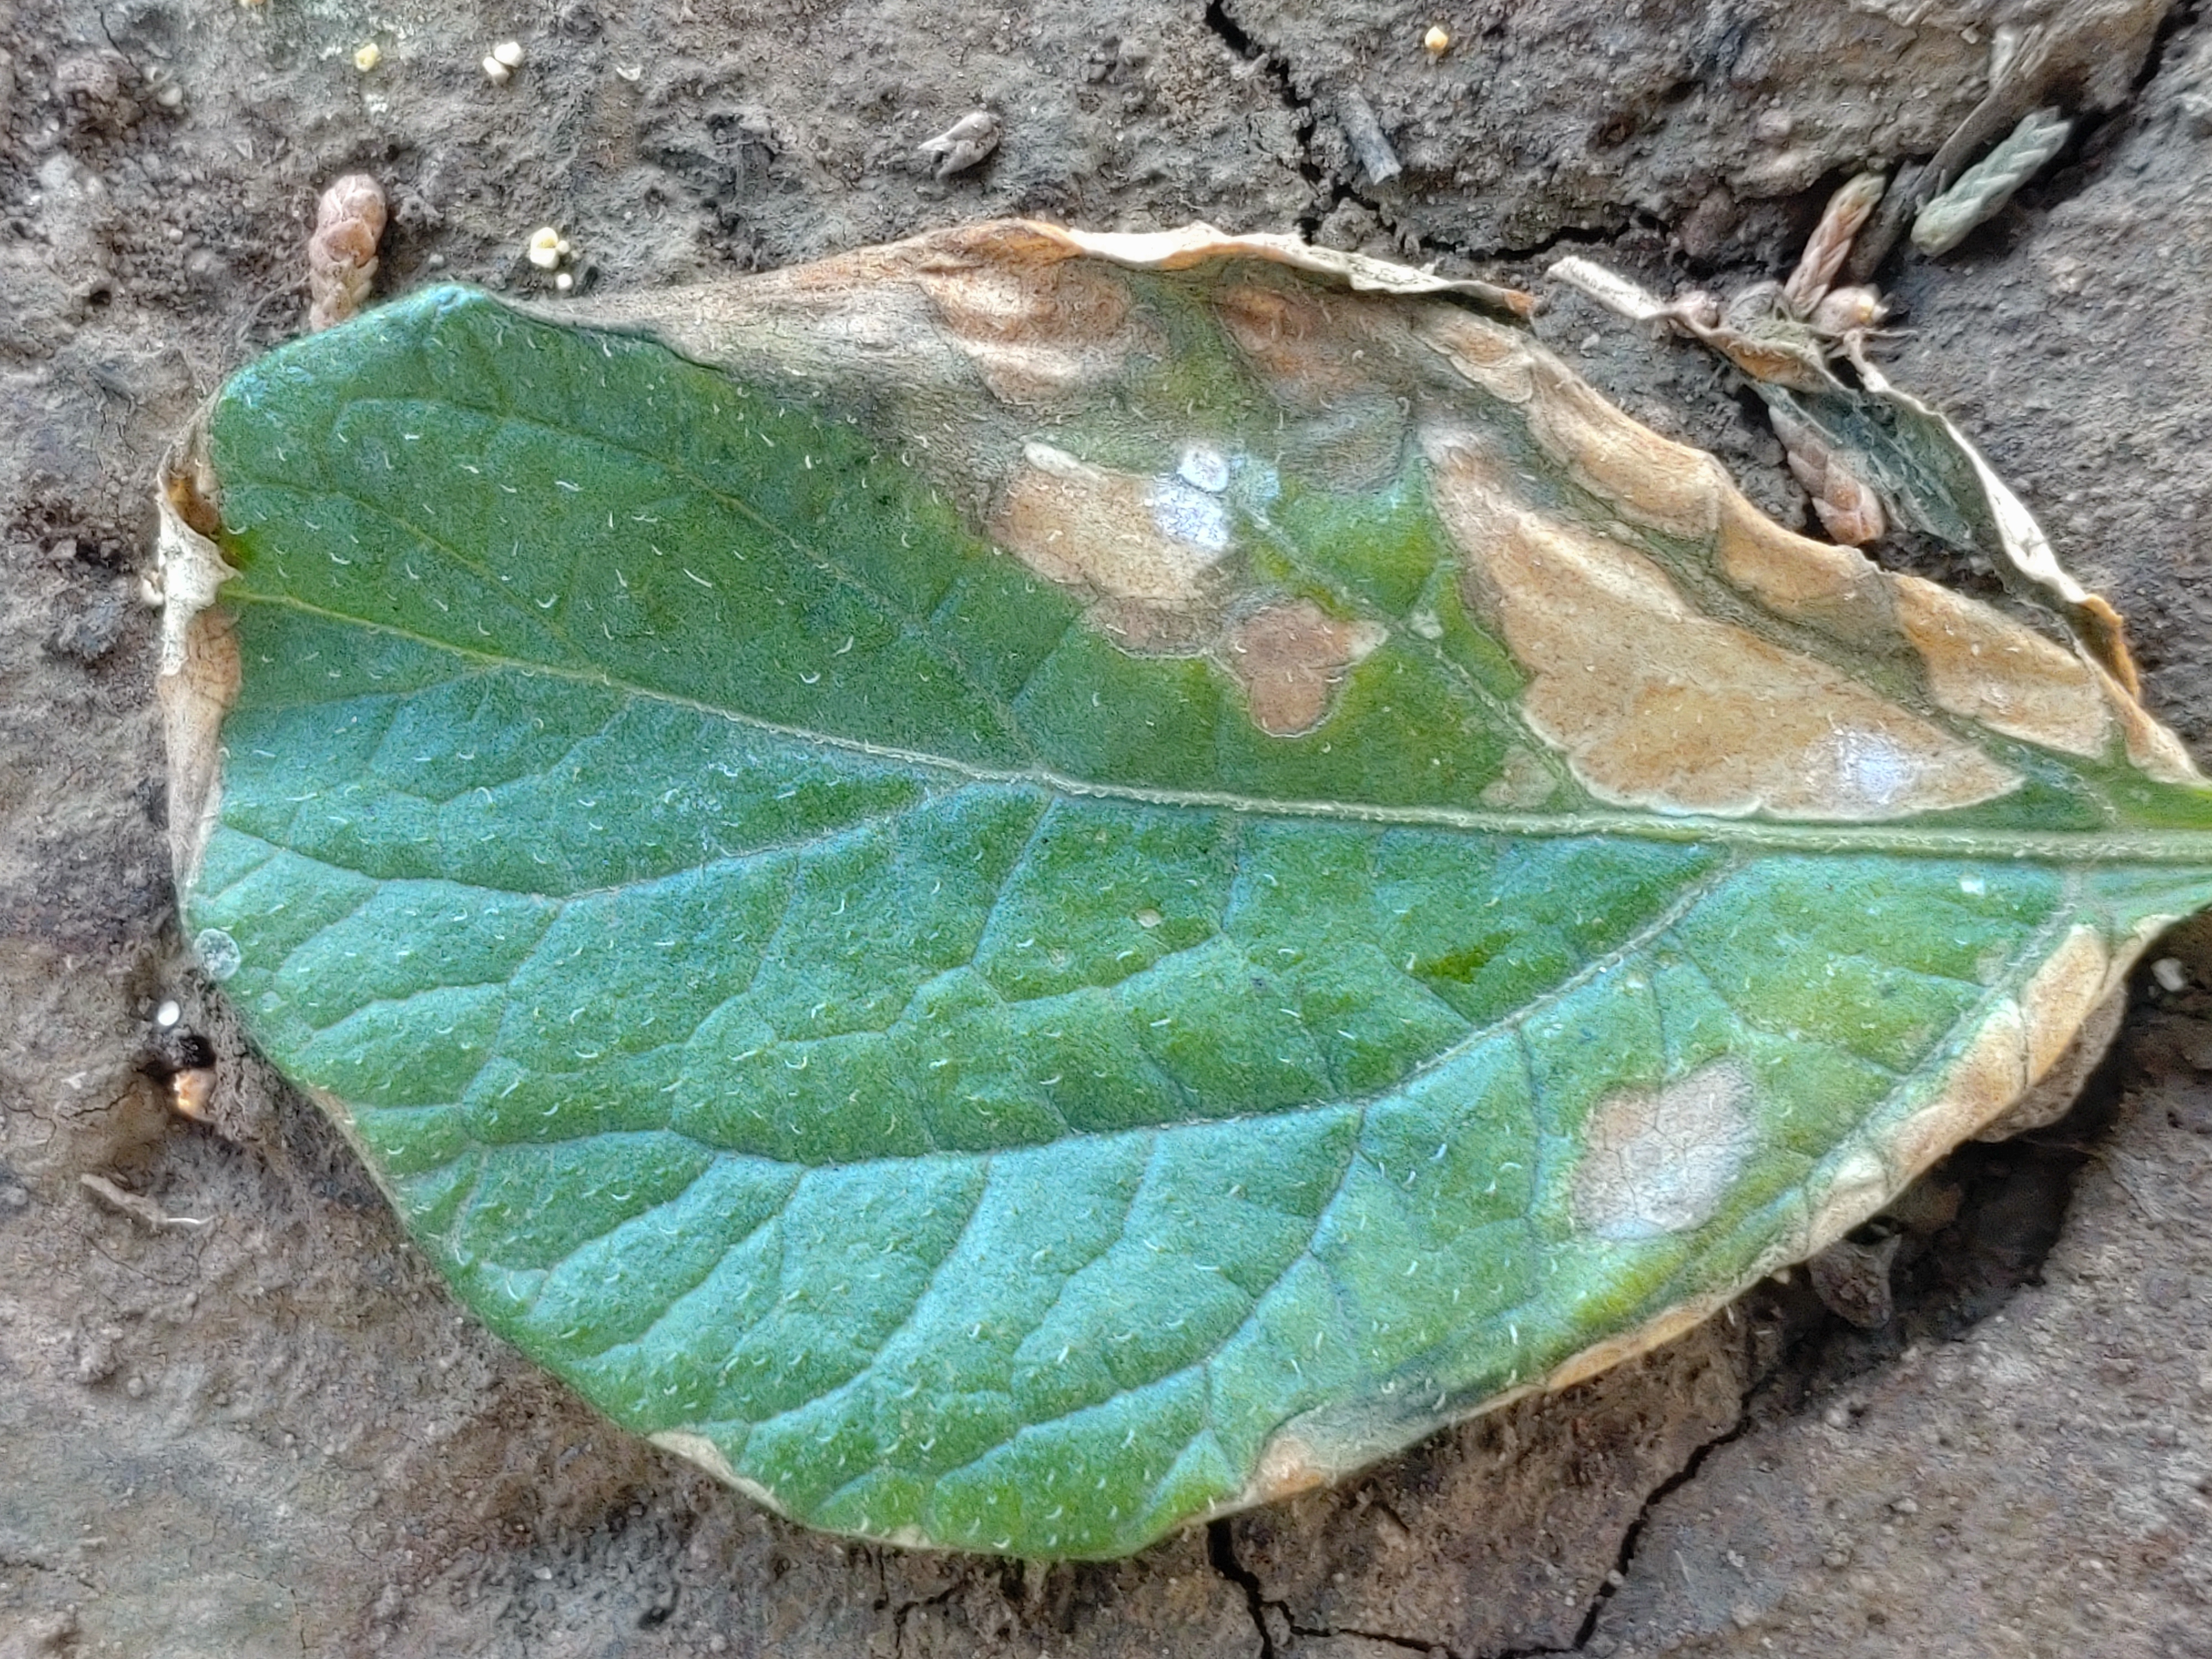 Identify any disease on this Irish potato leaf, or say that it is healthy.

early blight
